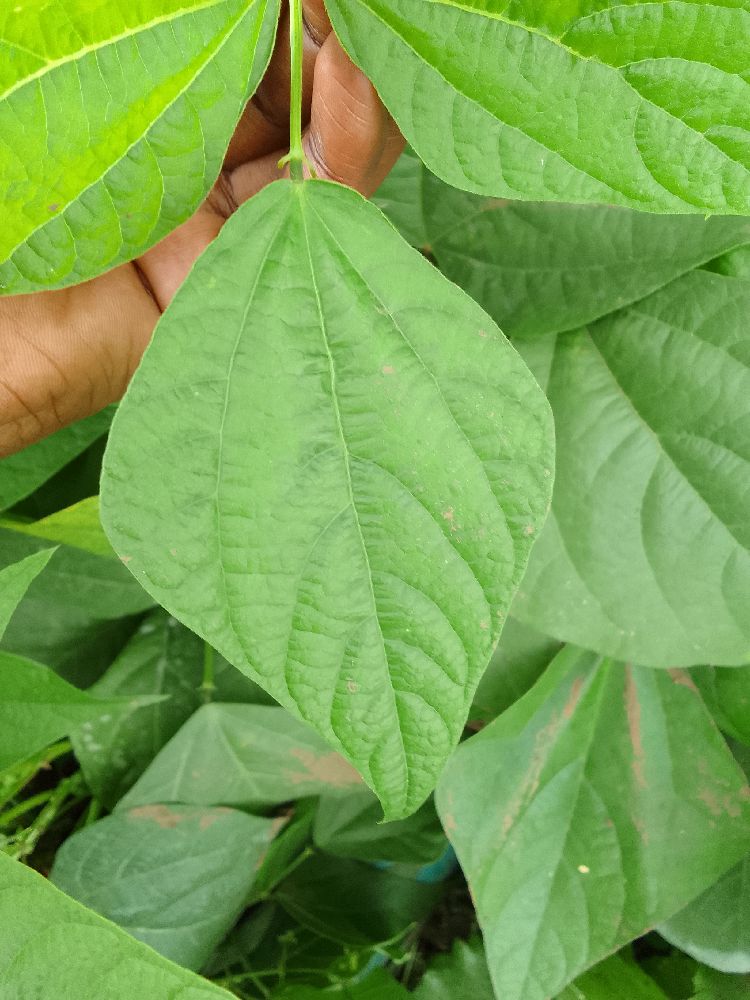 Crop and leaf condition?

common bean, healthy
